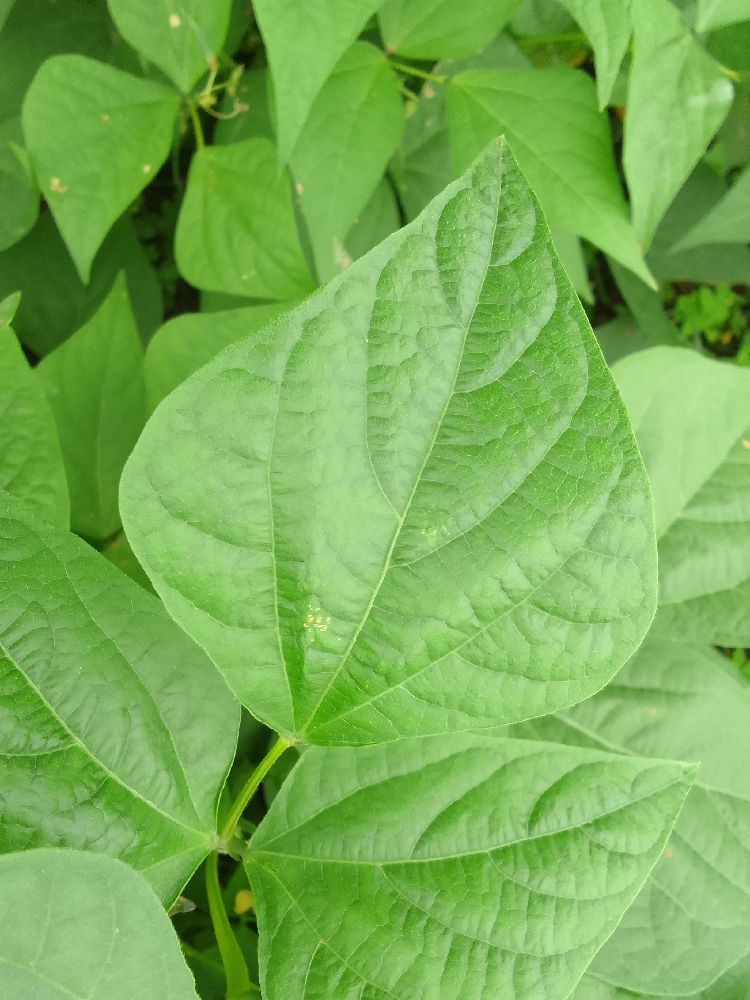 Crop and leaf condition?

common bean, healthy
